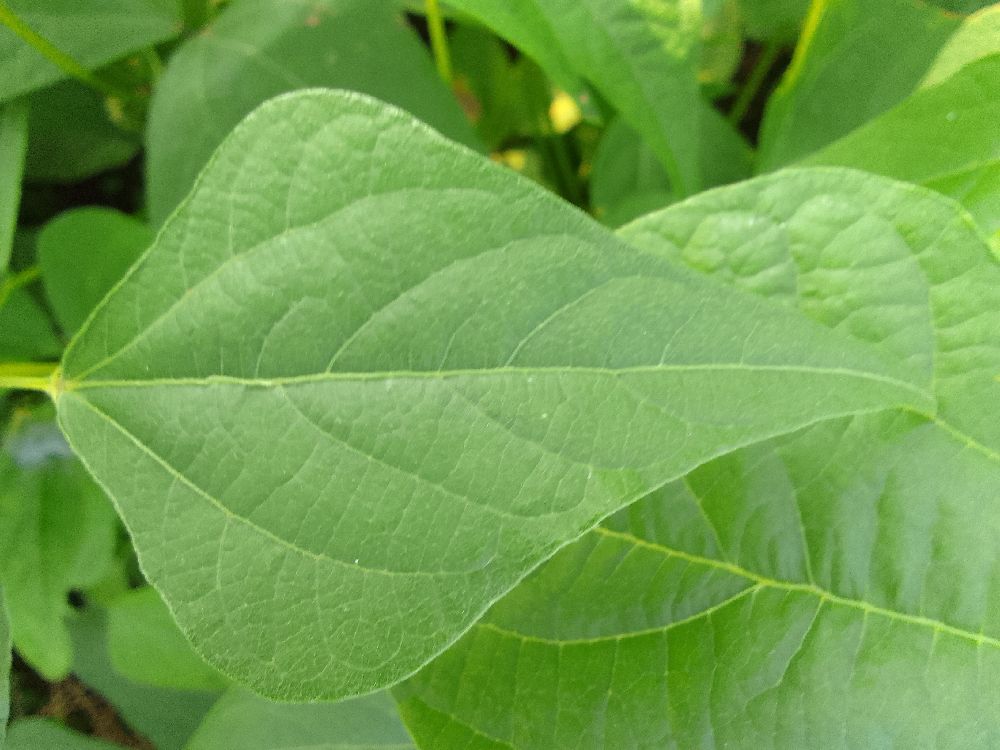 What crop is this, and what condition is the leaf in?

common bean, healthy
